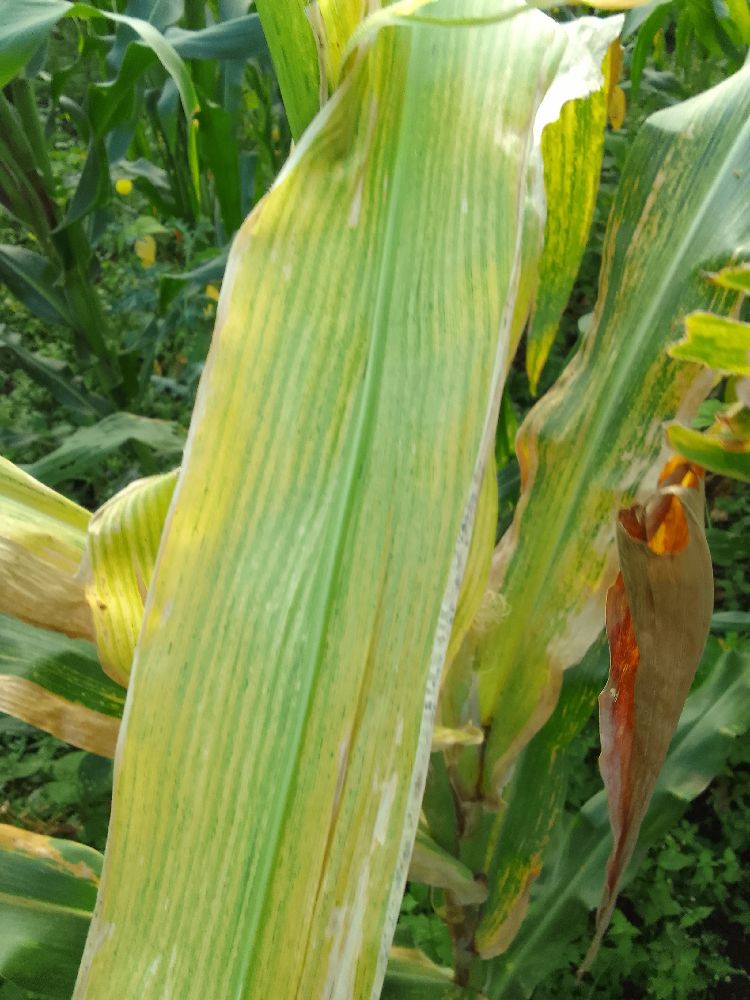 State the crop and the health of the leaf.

maize, maize lethal necrosis
